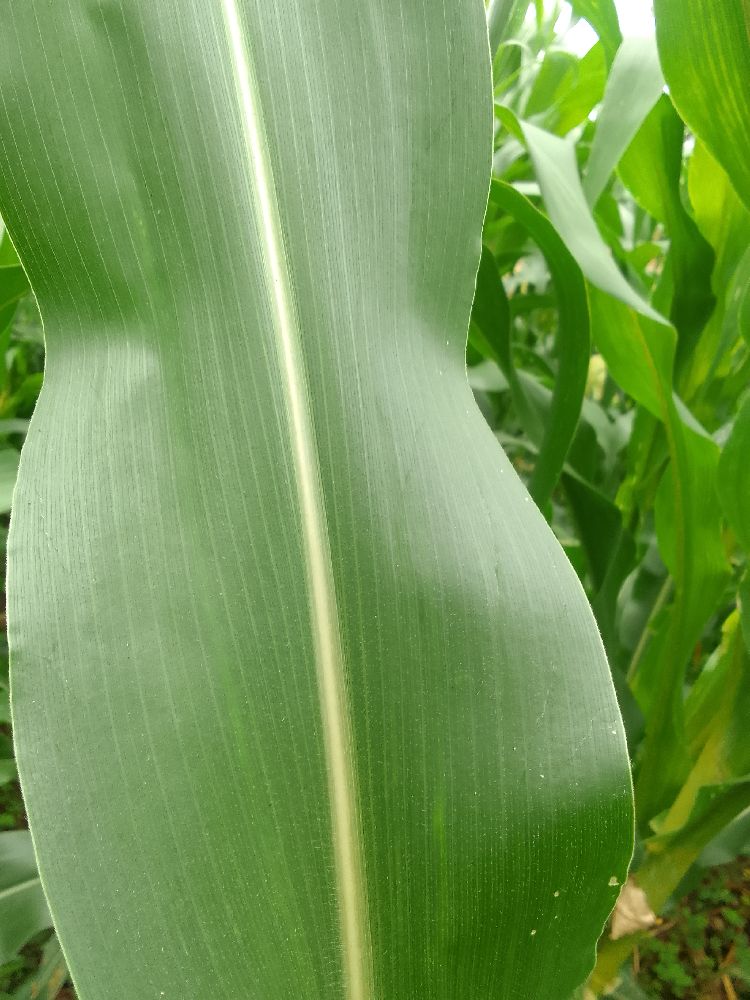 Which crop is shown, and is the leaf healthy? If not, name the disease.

maize, healthy
